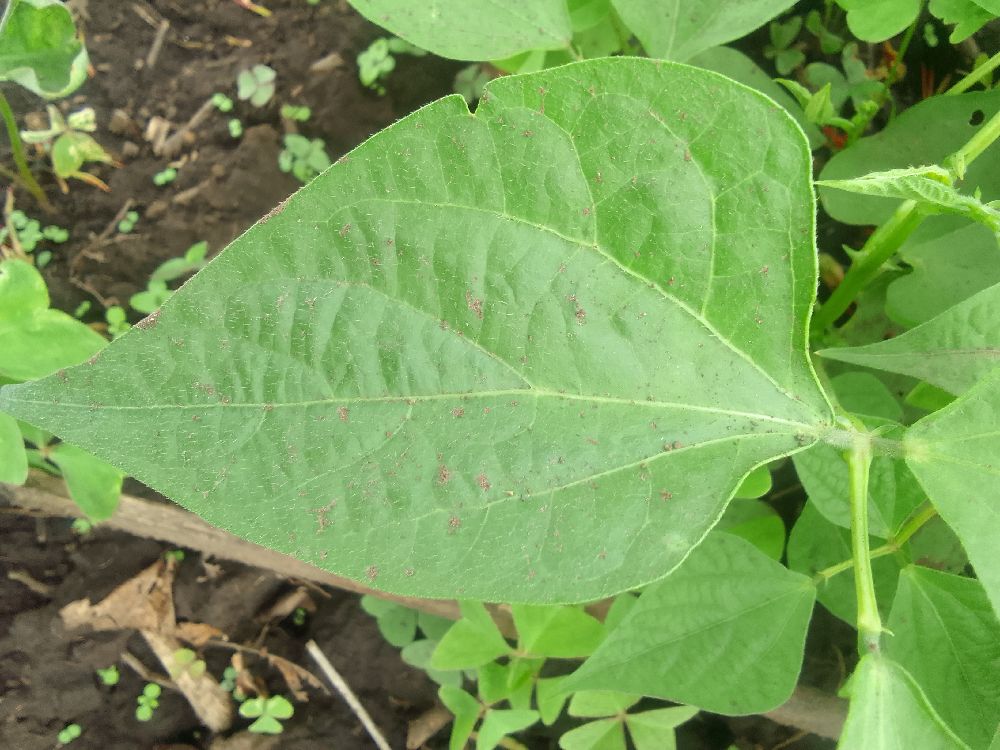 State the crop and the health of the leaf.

common bean, healthy
